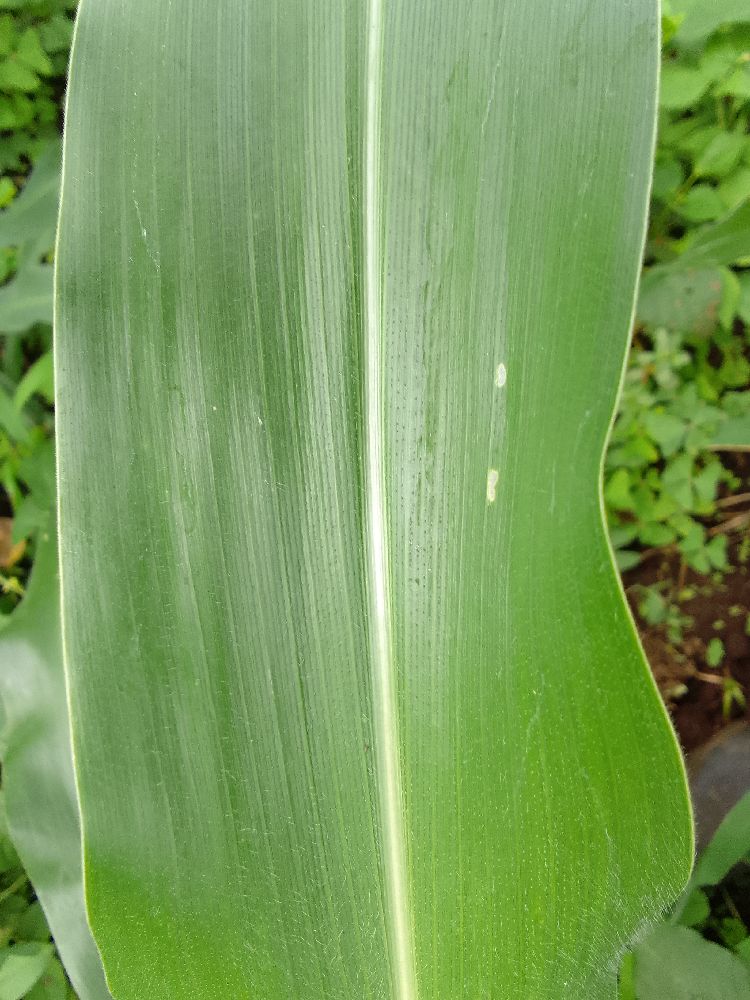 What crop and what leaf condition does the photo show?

maize, healthy
